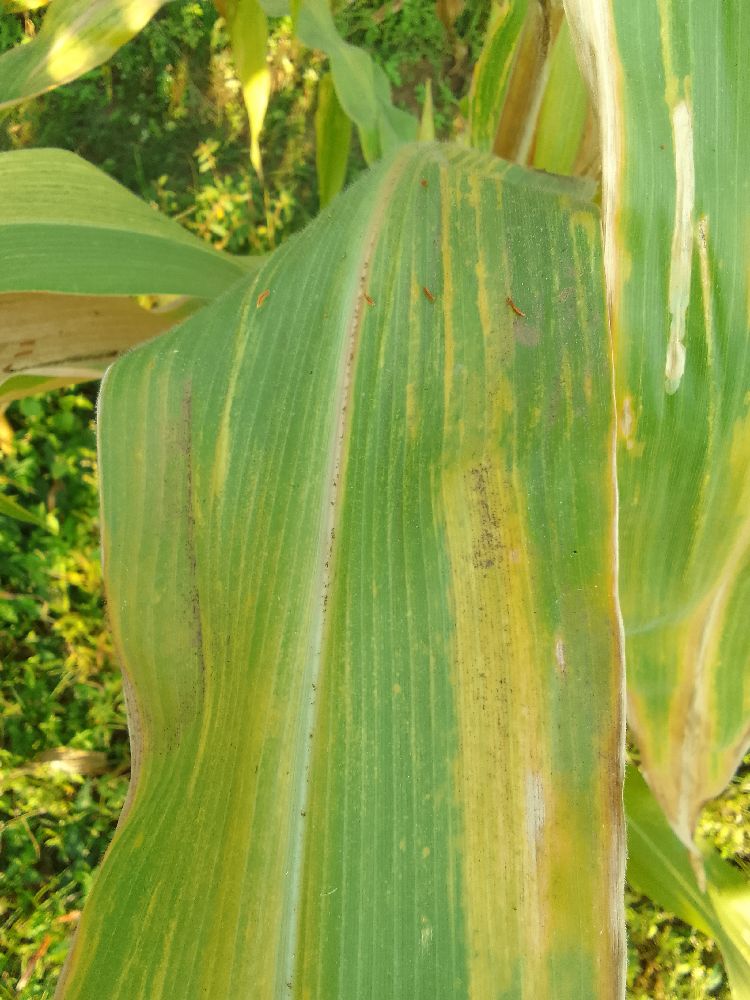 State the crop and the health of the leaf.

maize, maize lethal necrosis
